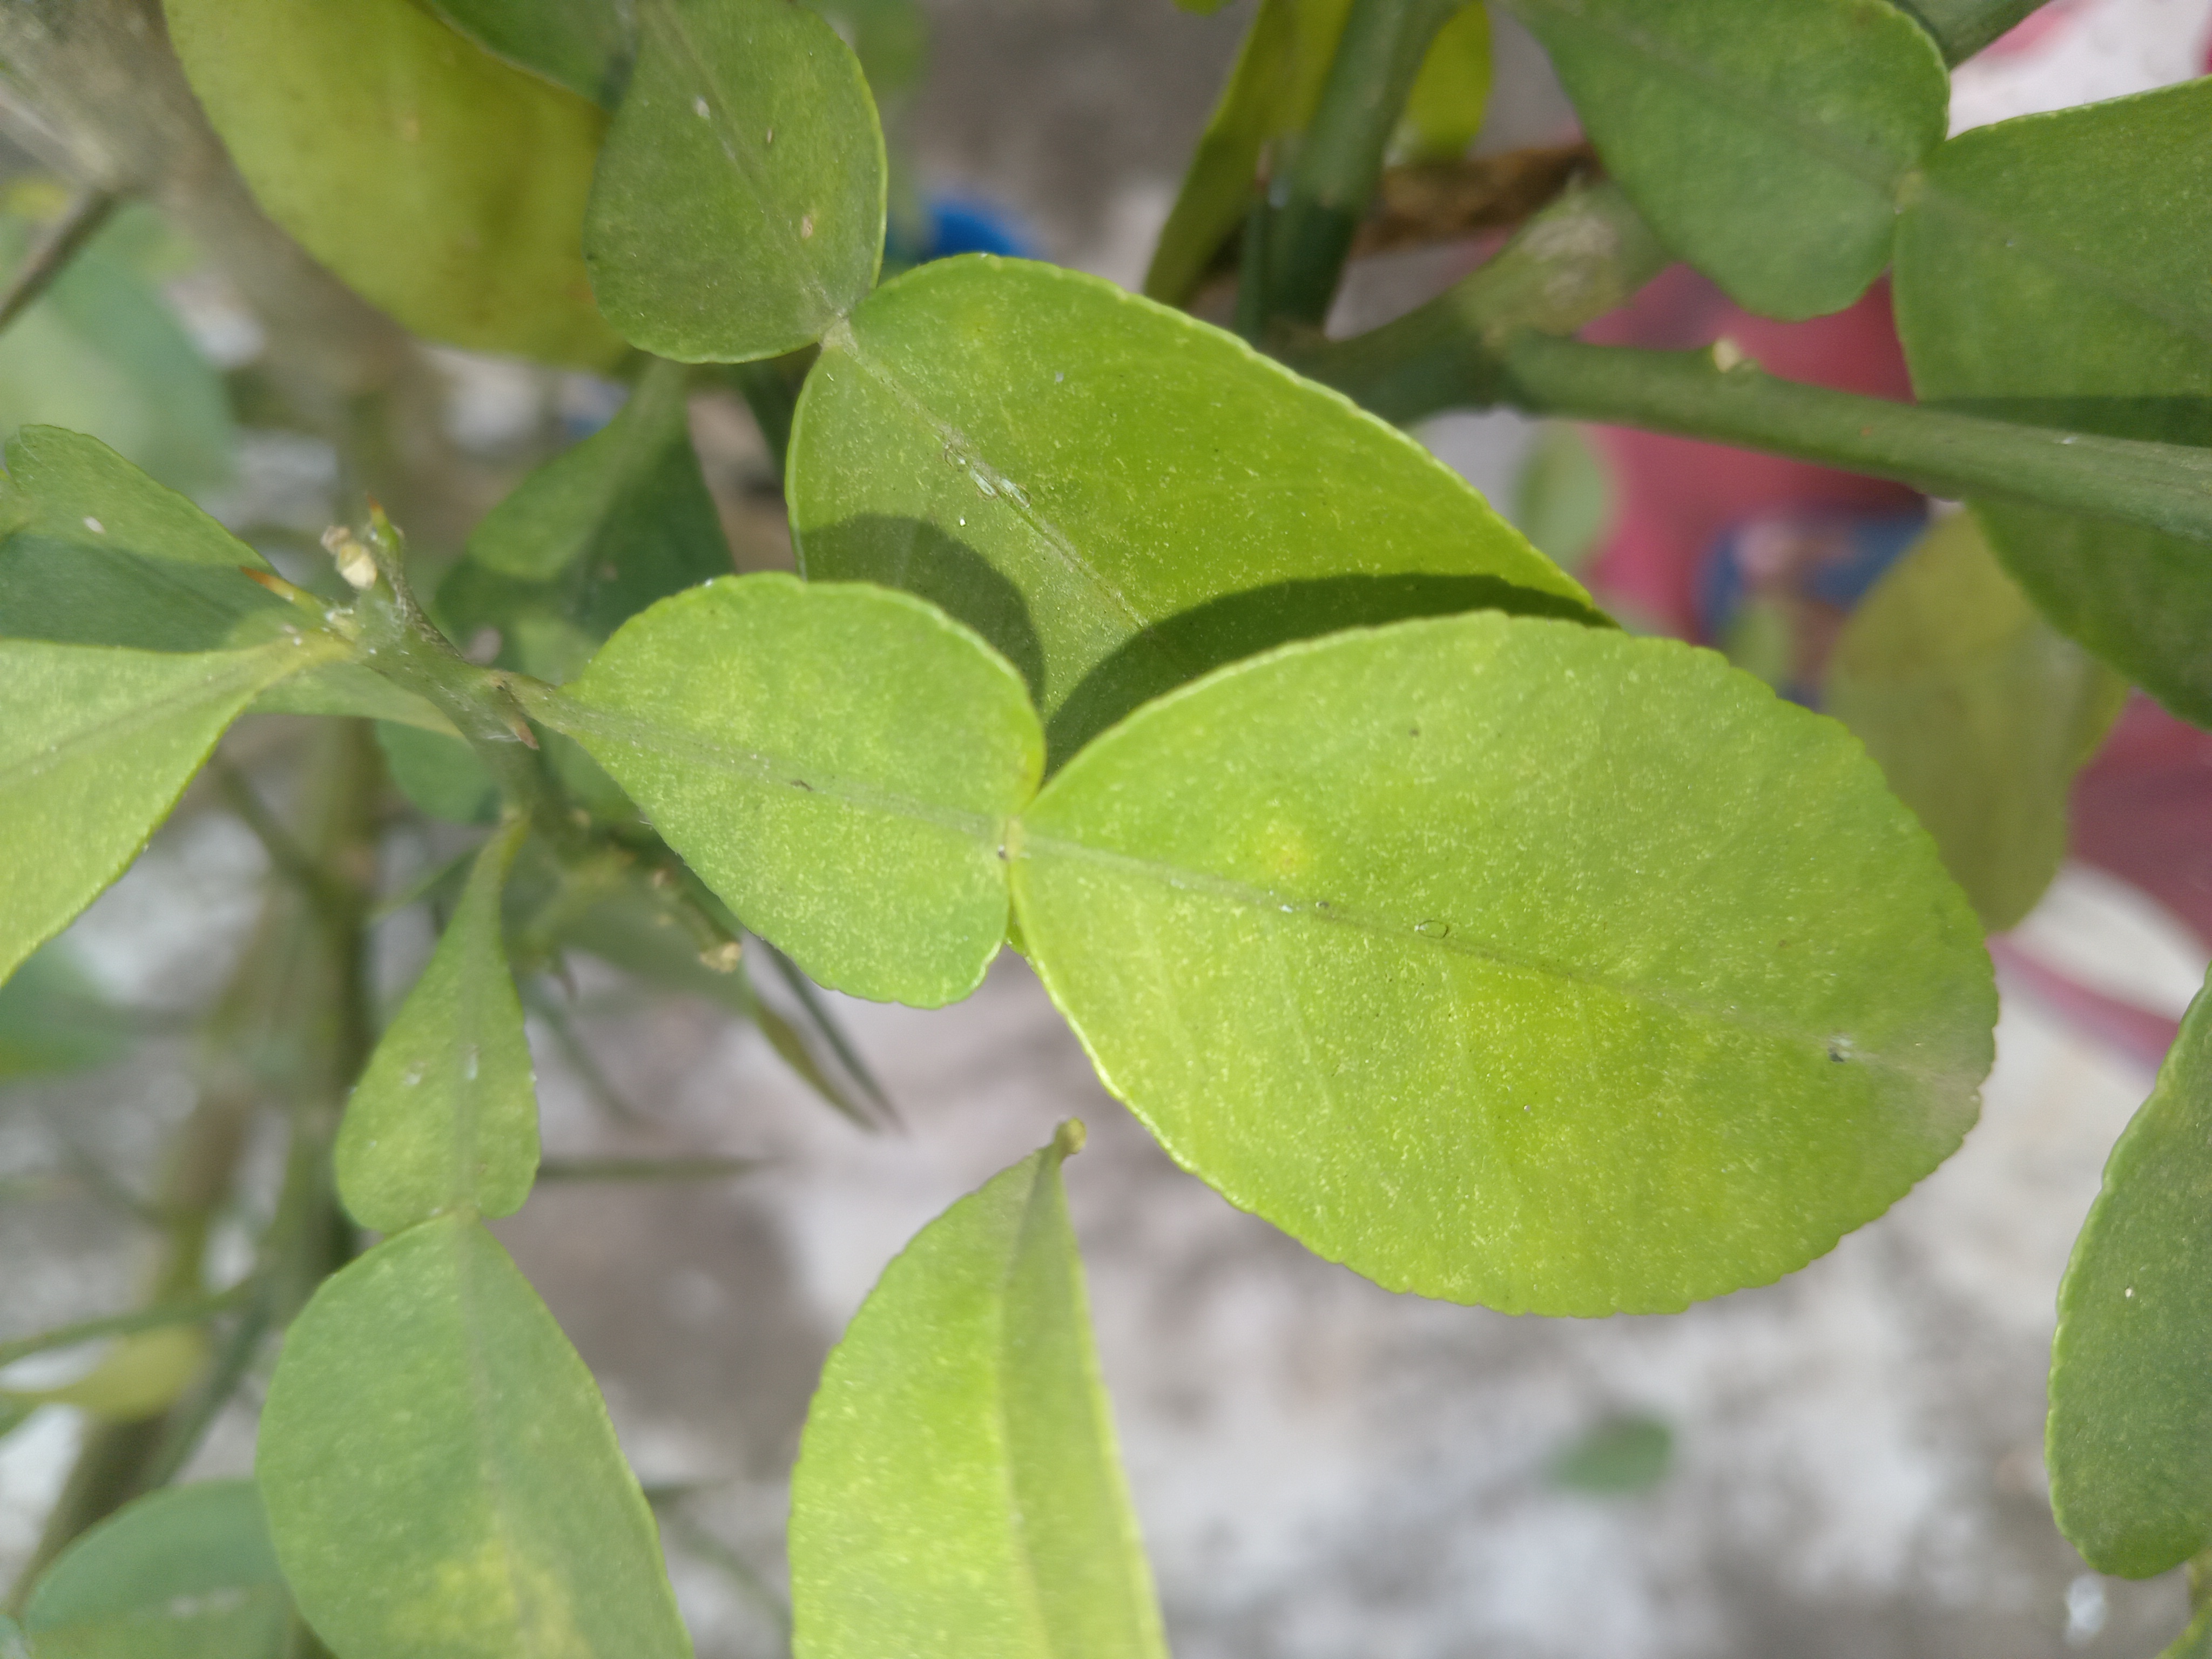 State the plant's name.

lemon
